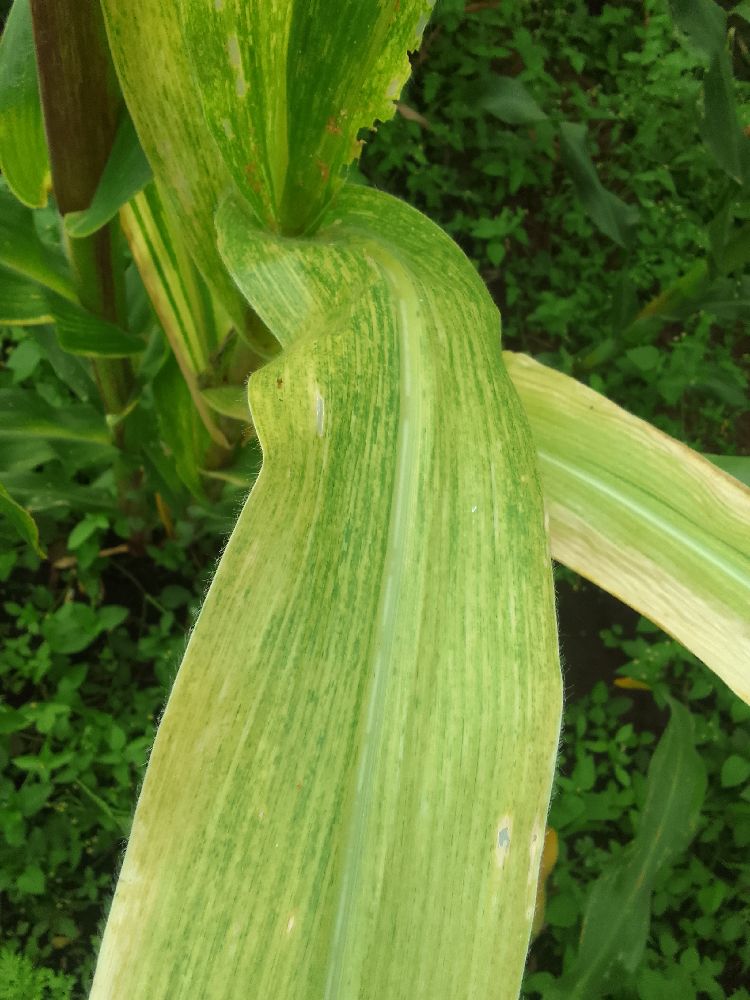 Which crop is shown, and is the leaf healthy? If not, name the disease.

maize, maize lethal necrosis
